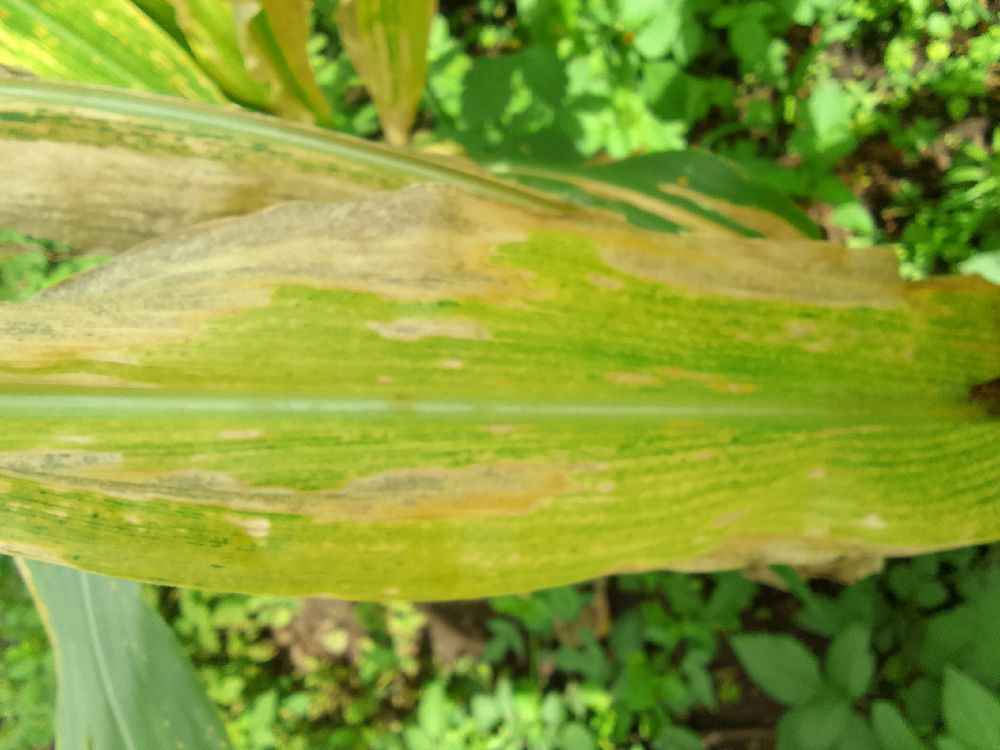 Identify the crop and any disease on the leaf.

maize, maize lethal necrosis
